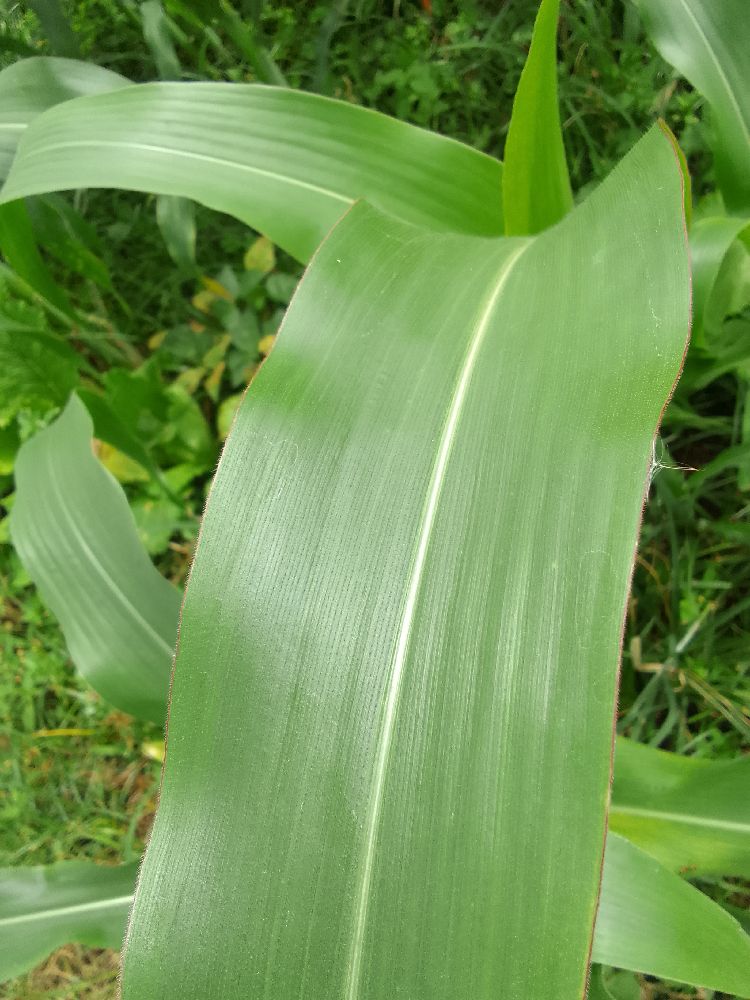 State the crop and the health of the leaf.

maize, healthy
